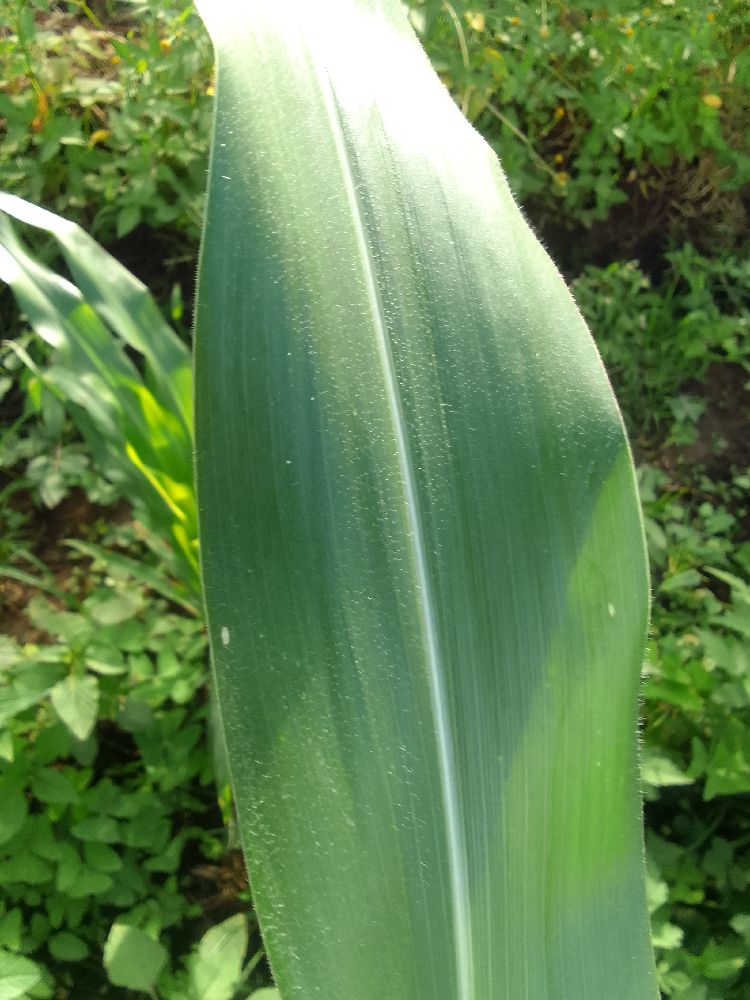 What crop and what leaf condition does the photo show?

maize, healthy
